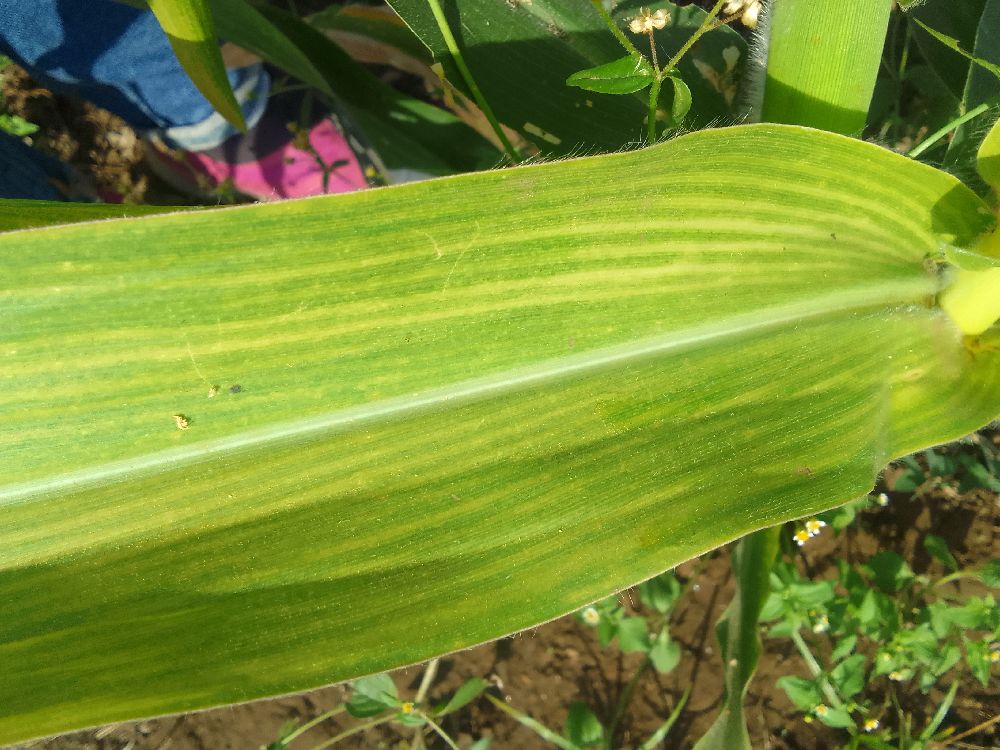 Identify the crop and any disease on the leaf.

maize, maize lethal necrosis
